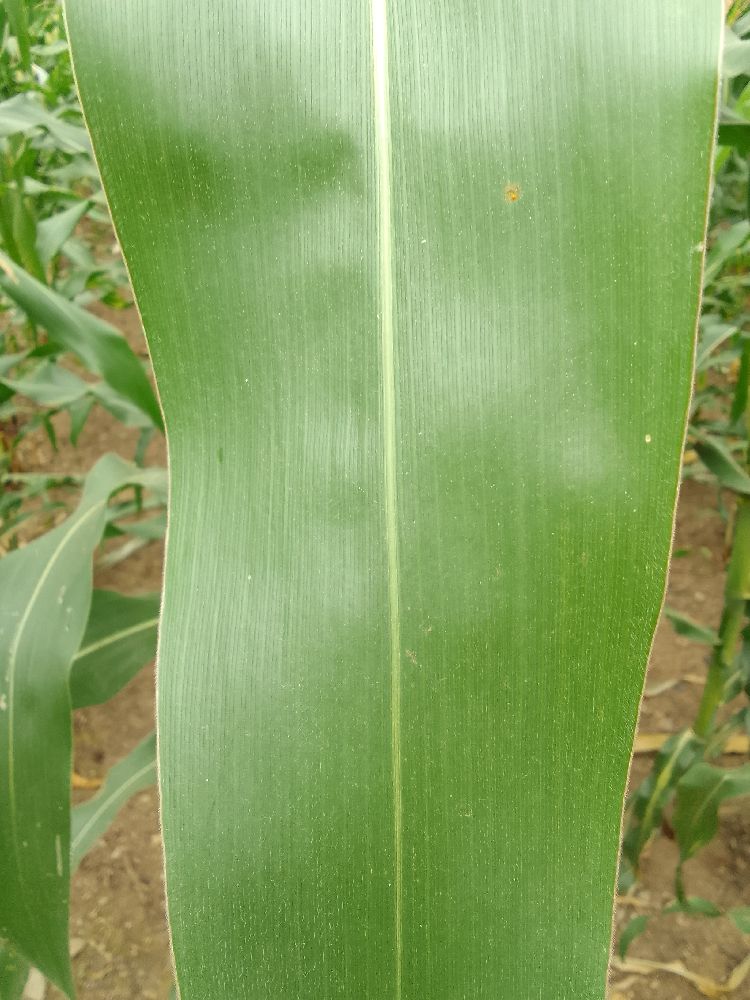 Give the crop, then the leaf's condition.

maize, healthy
